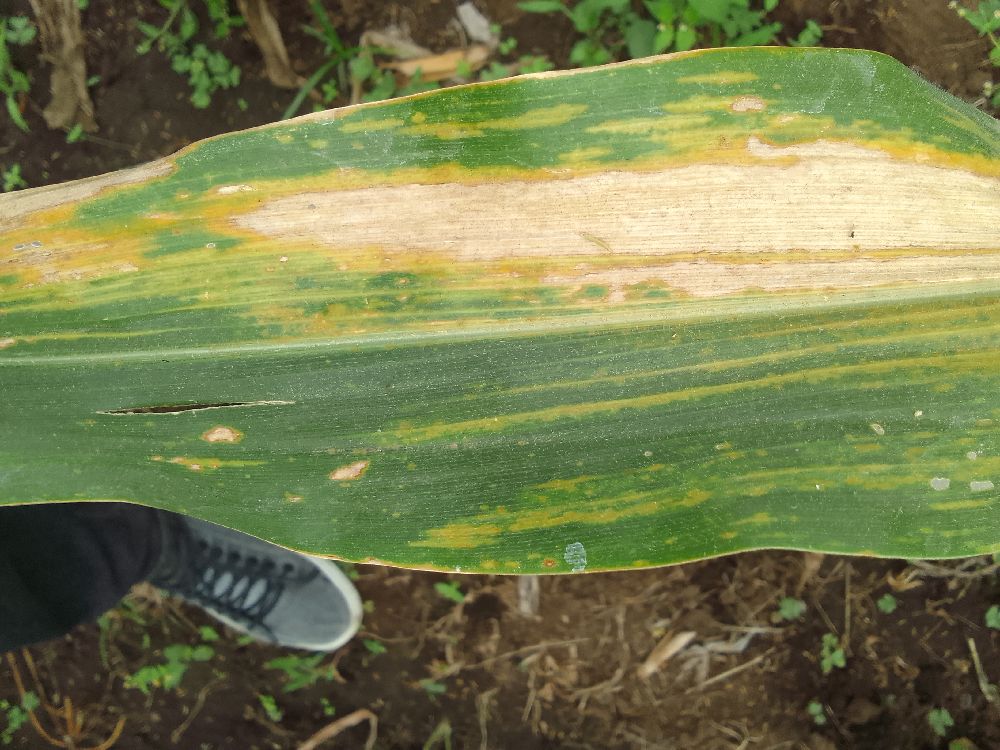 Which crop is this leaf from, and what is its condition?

maize, maize lethal necrosis
